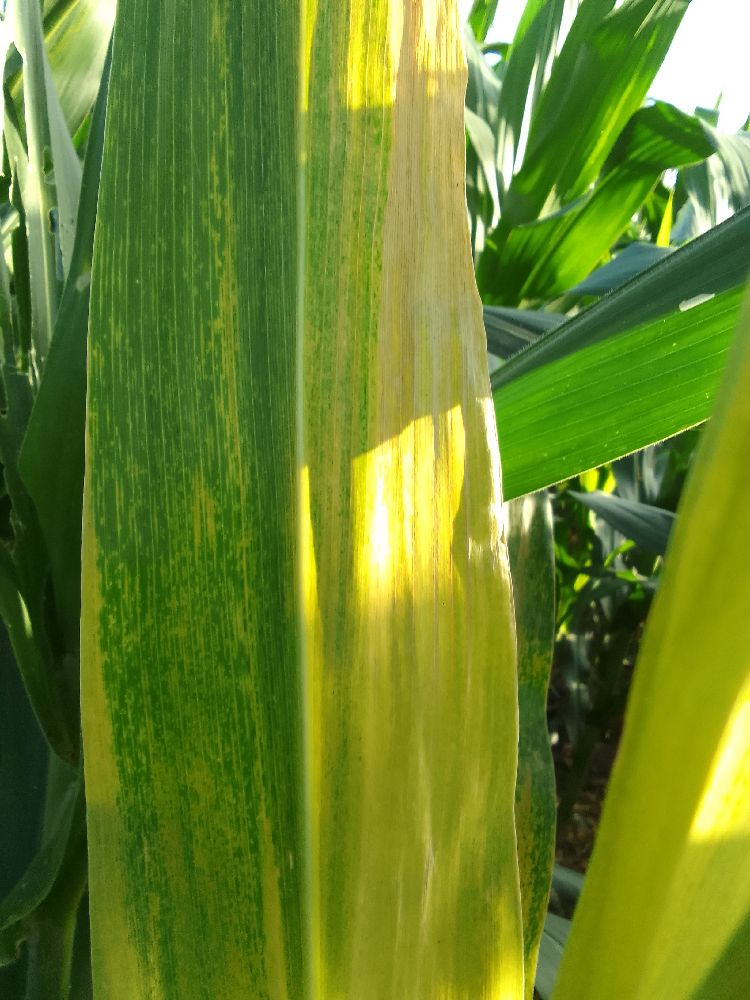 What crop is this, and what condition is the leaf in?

maize, maize lethal necrosis
